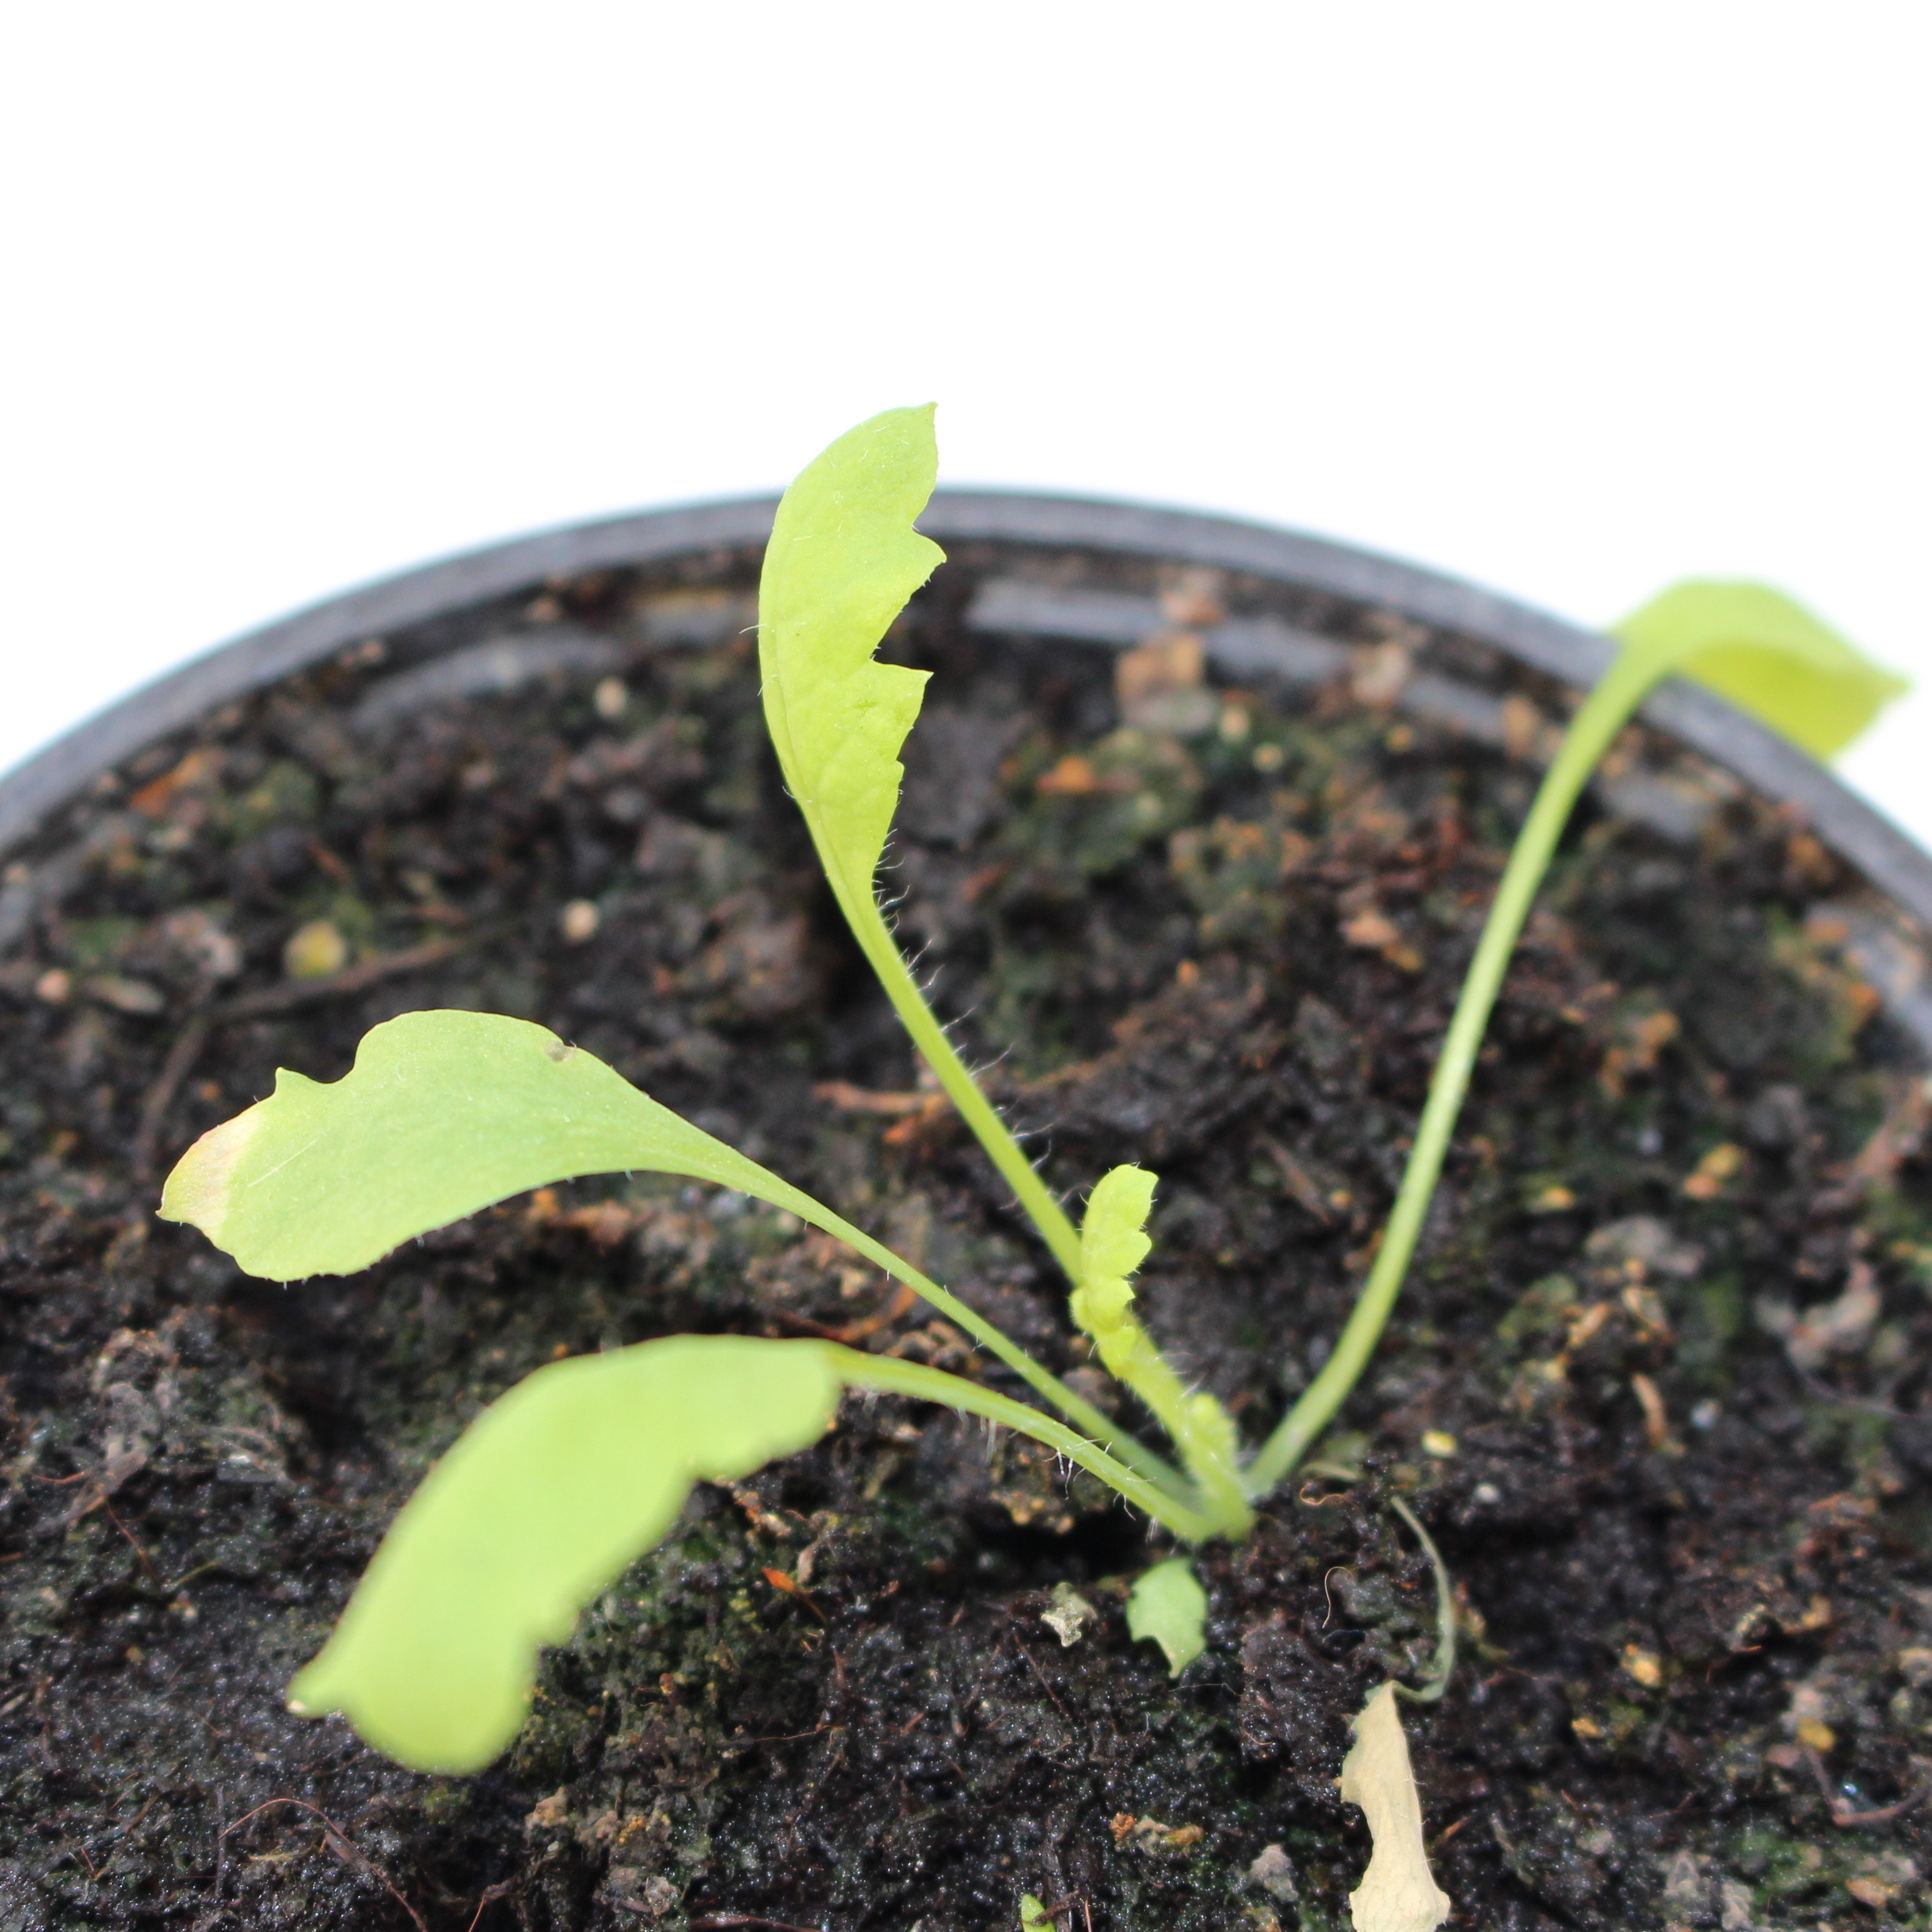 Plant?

Papaver rhoeas
